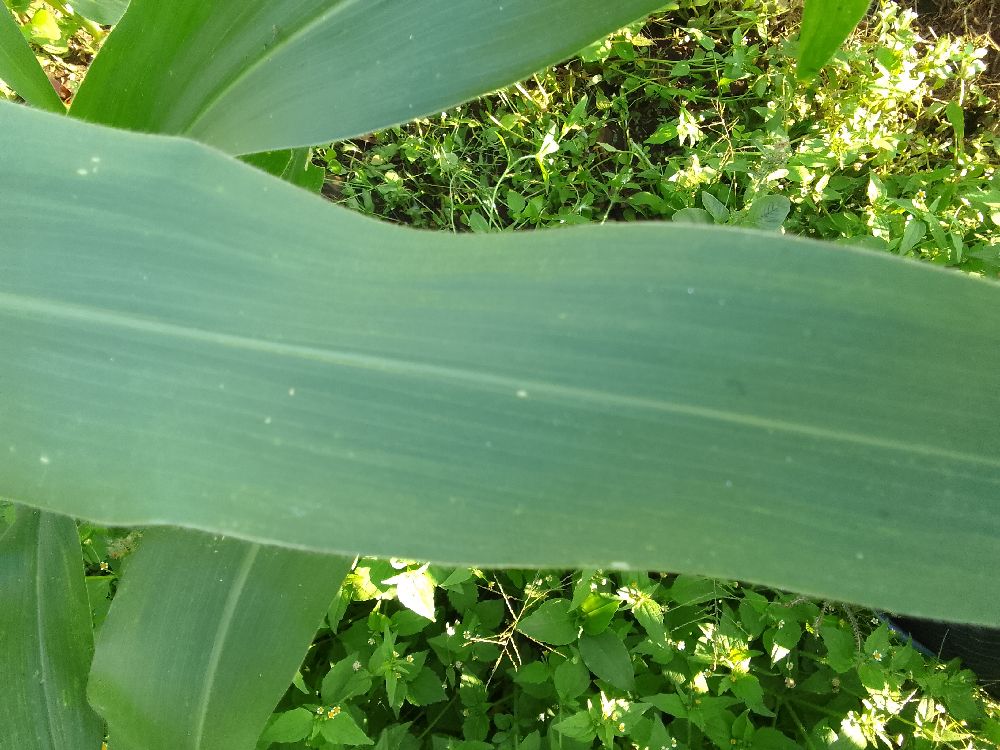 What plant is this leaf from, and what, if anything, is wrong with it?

maize, healthy
